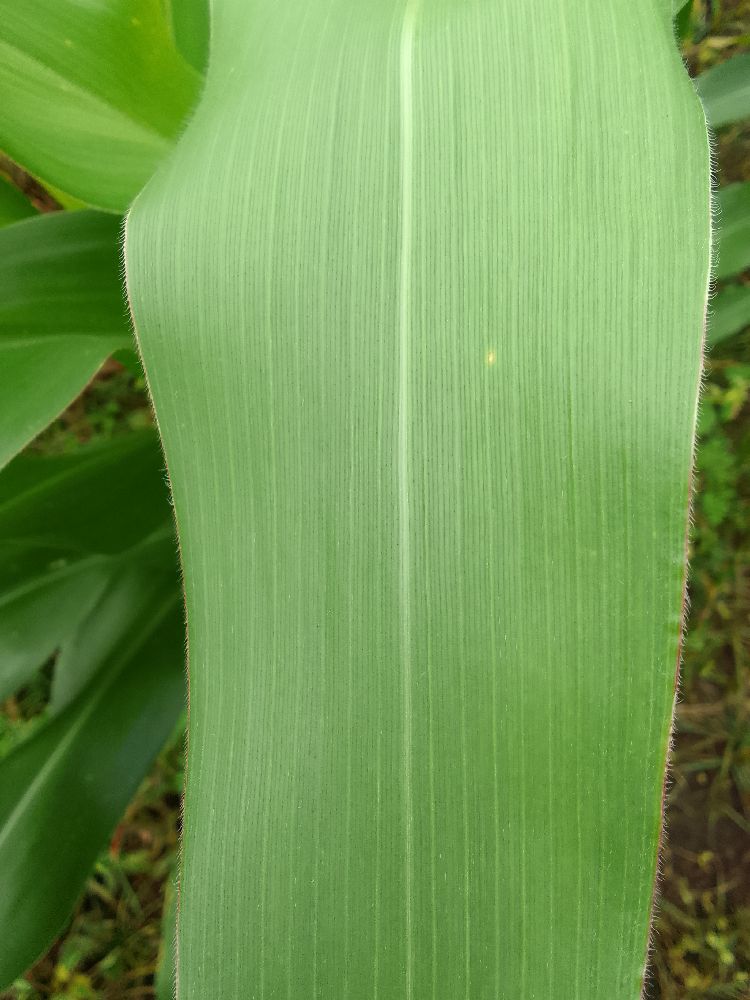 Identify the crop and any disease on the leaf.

maize, healthy
